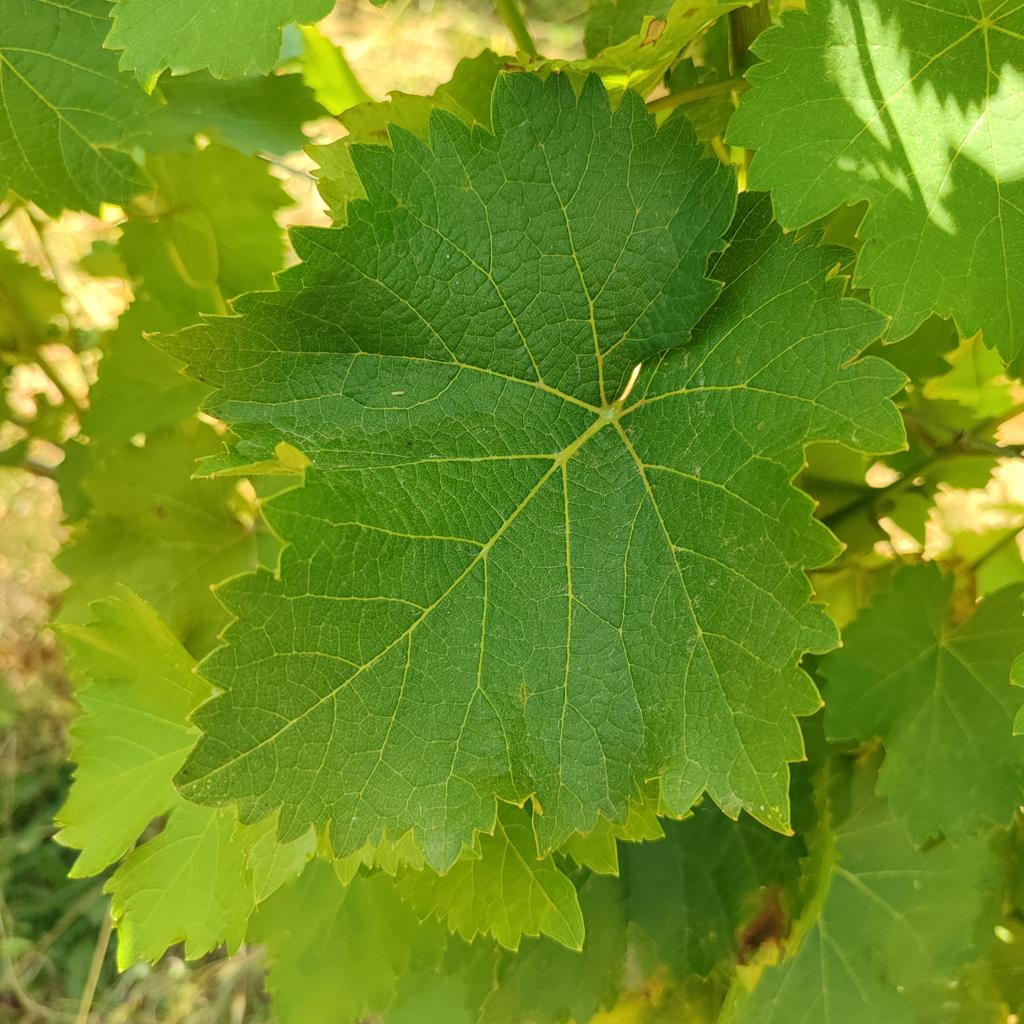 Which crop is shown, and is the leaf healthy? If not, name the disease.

grapevine, healthy
